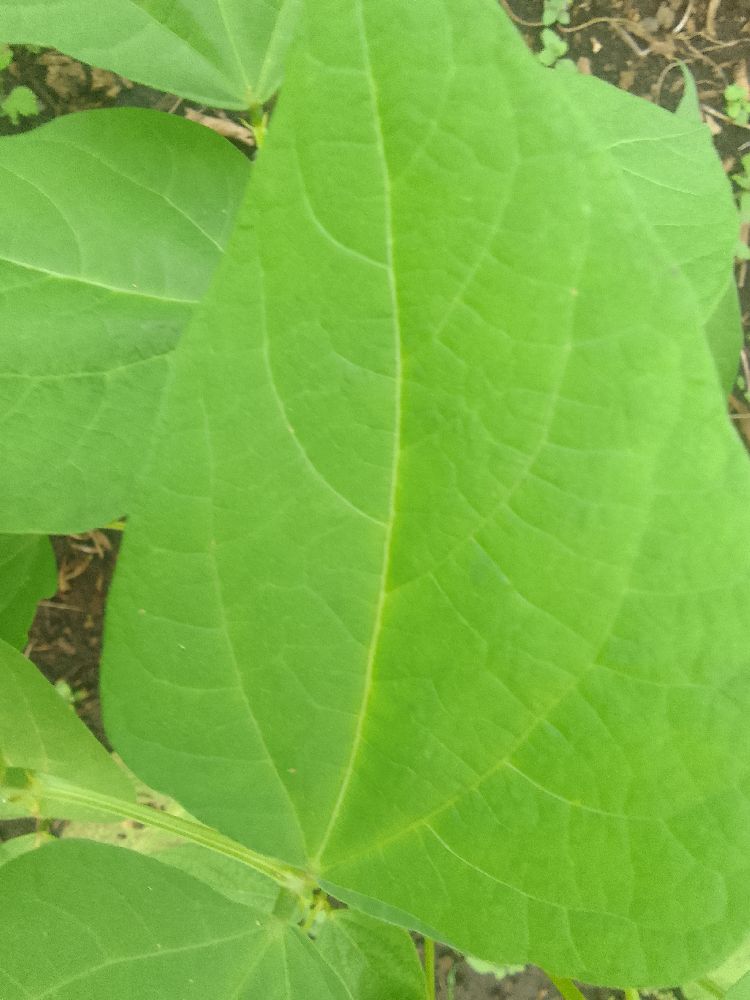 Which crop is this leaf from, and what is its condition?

common bean, healthy
